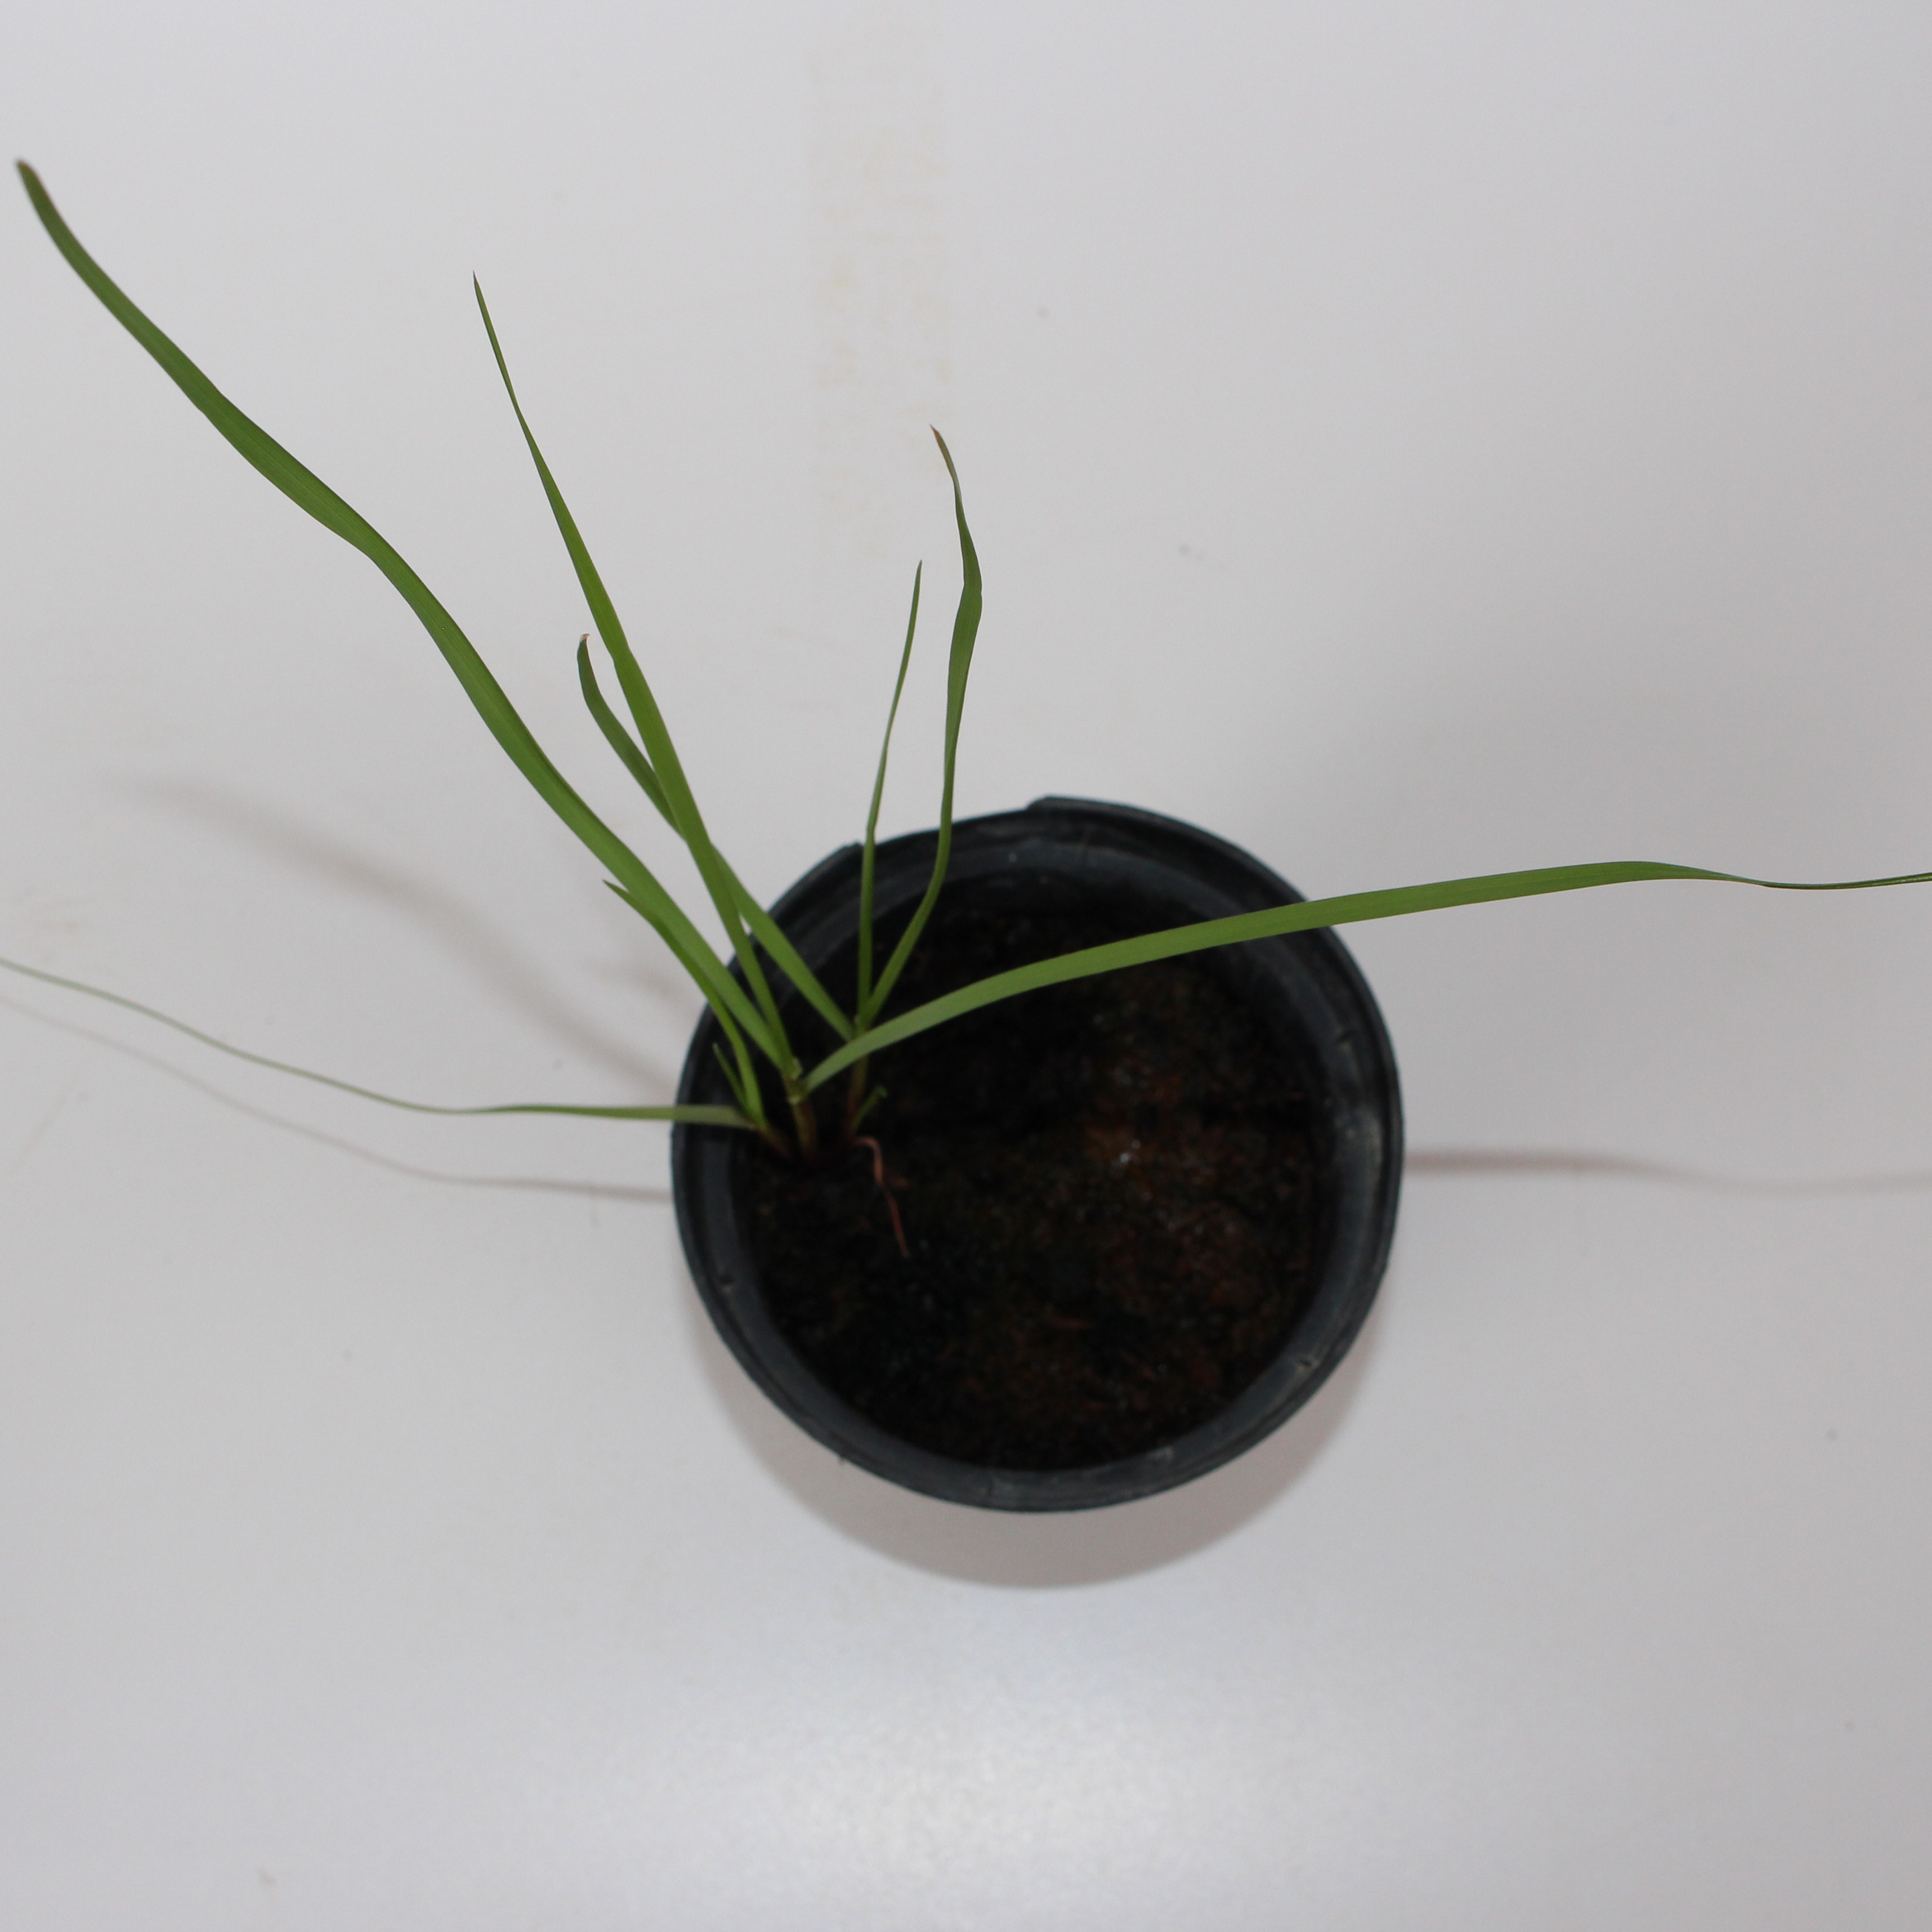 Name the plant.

Lolium multiflorum
